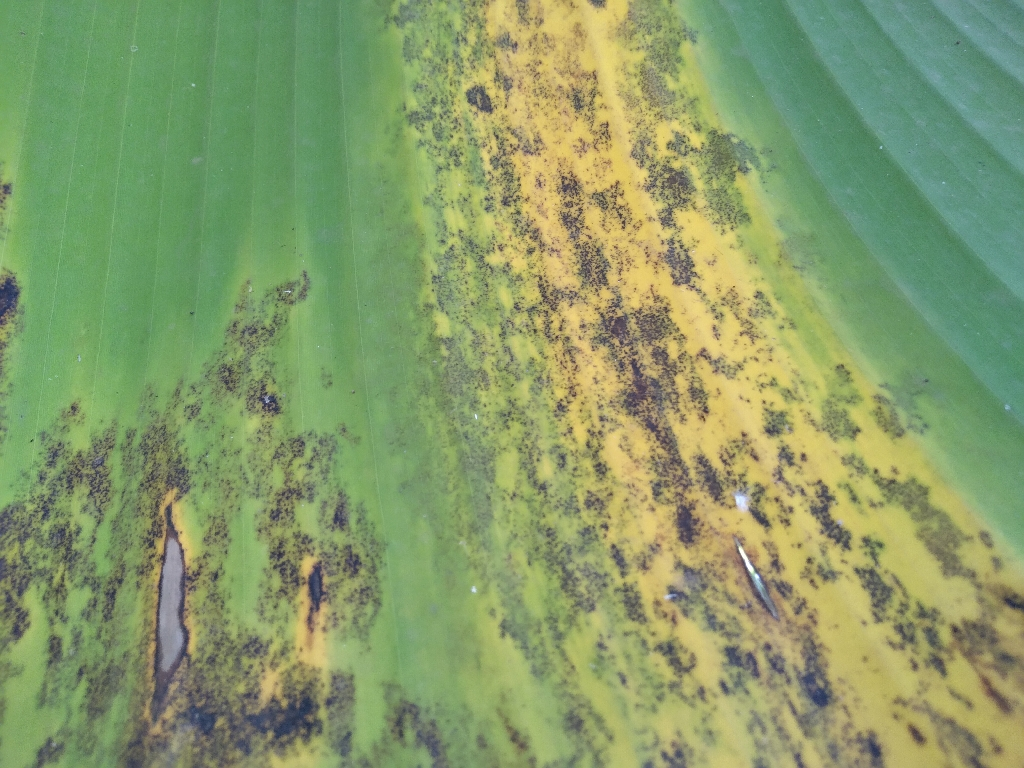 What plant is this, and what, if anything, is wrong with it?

banana, black sigatoka
